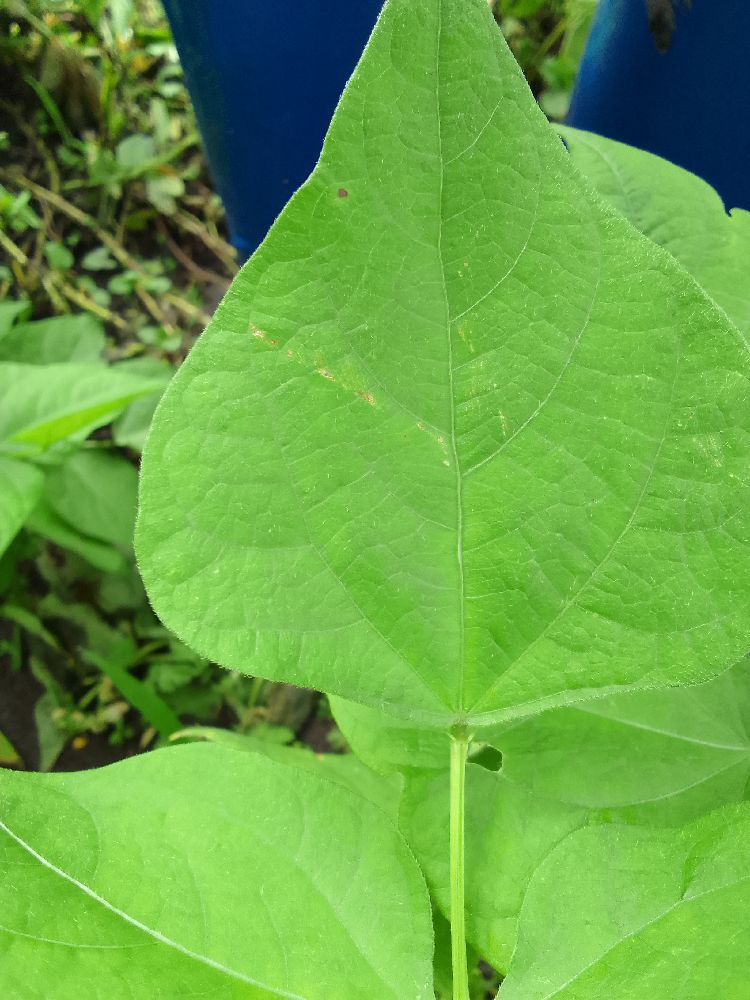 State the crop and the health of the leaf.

common bean, healthy
